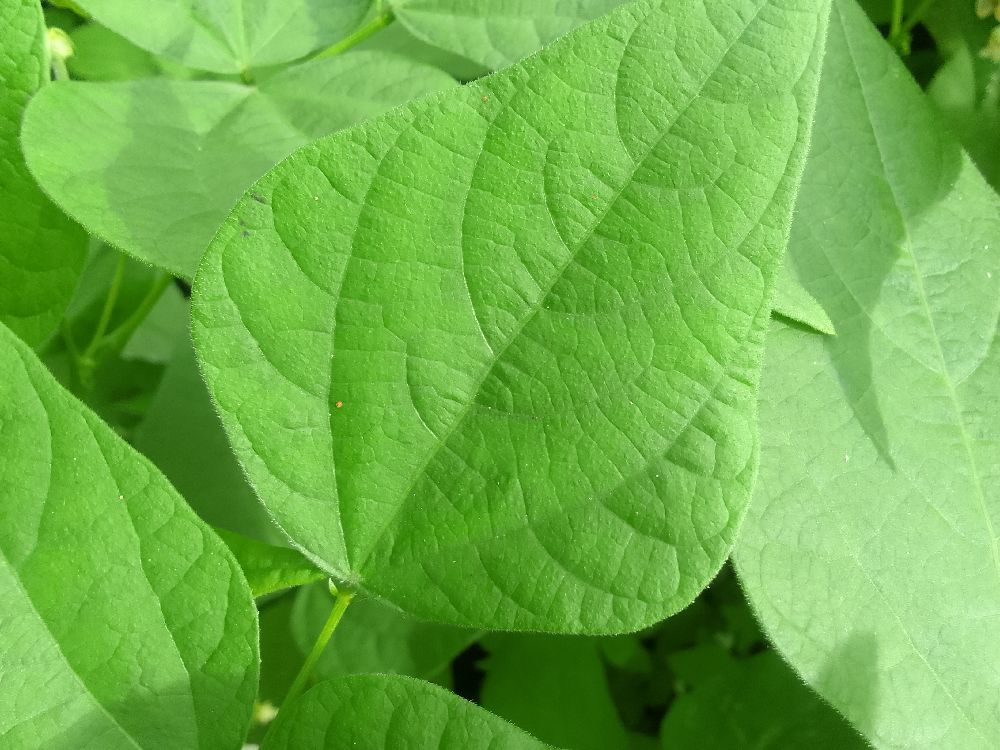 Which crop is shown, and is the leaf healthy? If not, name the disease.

common bean, healthy
